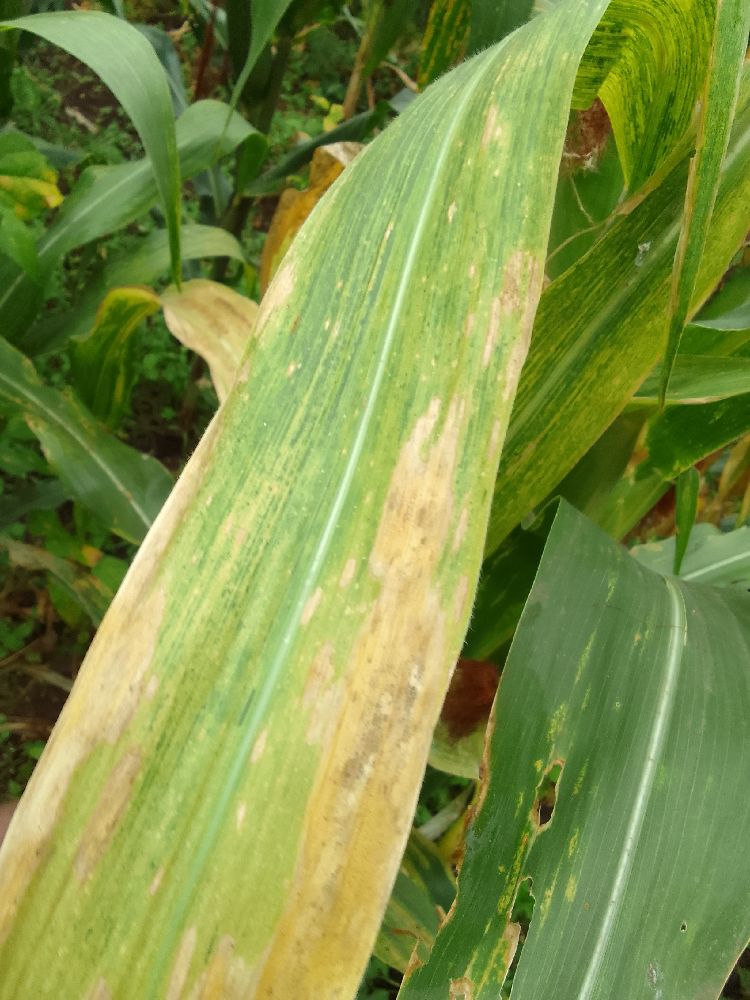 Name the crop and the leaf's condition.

maize, maize lethal necrosis
